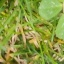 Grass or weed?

unstructured weed
